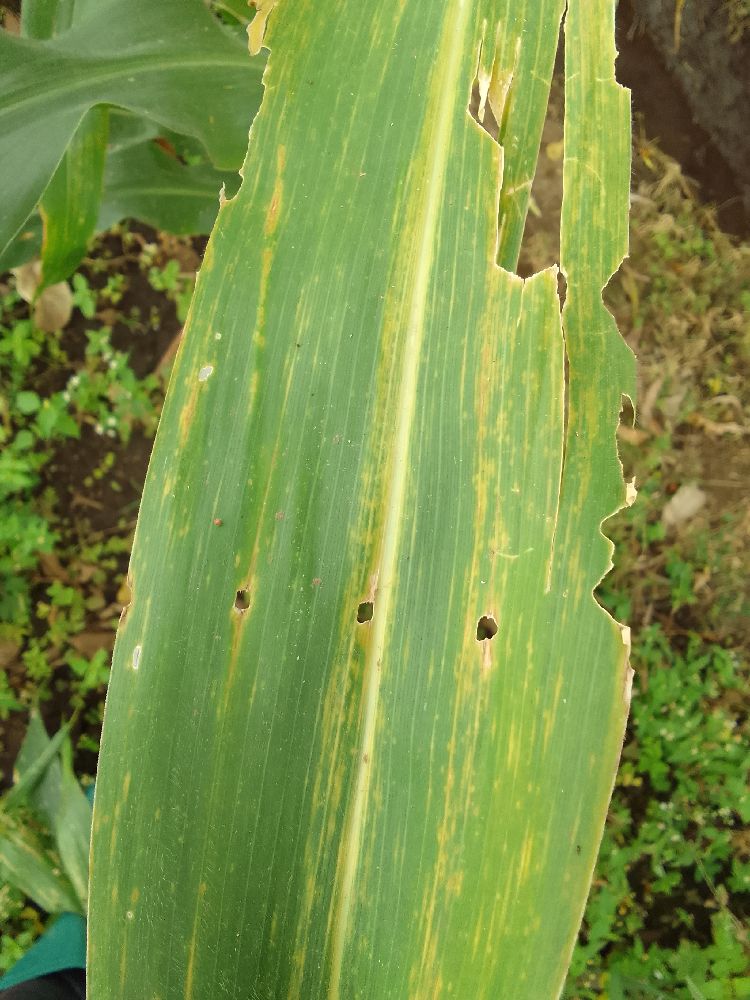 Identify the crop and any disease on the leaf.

maize, maize lethal necrosis
